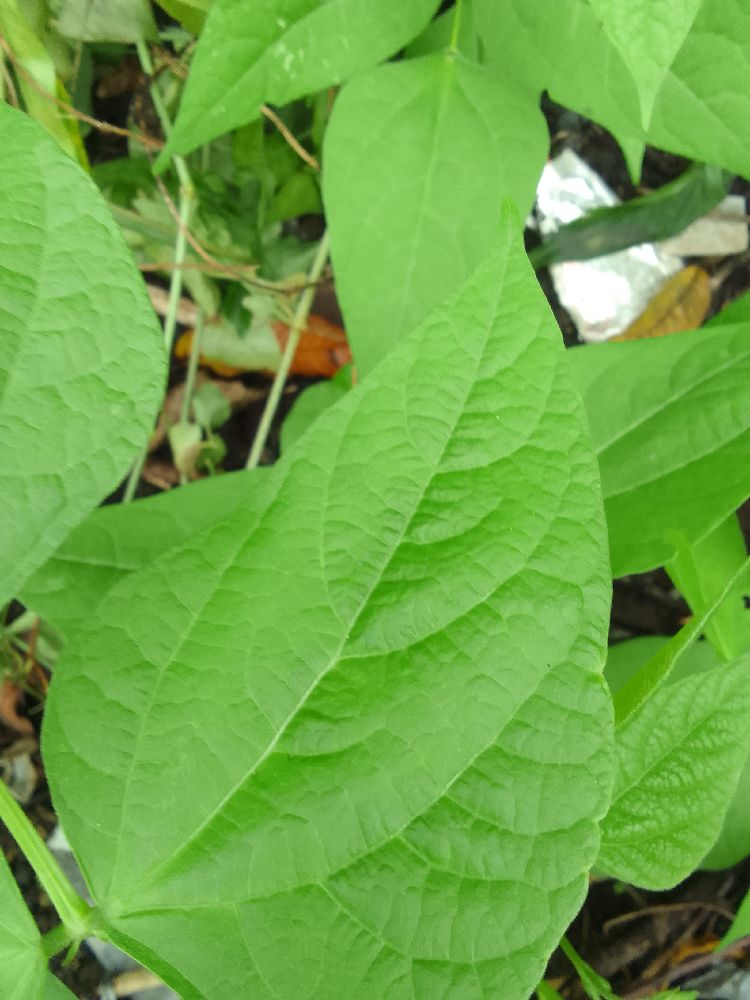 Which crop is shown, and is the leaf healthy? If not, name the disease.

common bean, healthy
